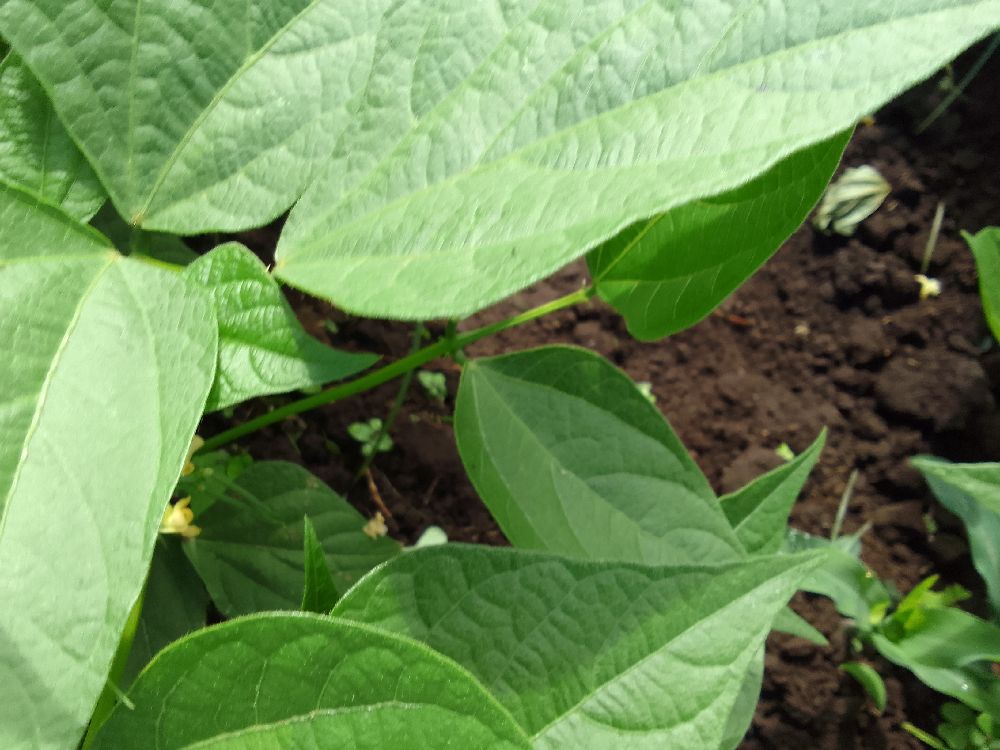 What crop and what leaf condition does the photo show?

common bean, healthy
